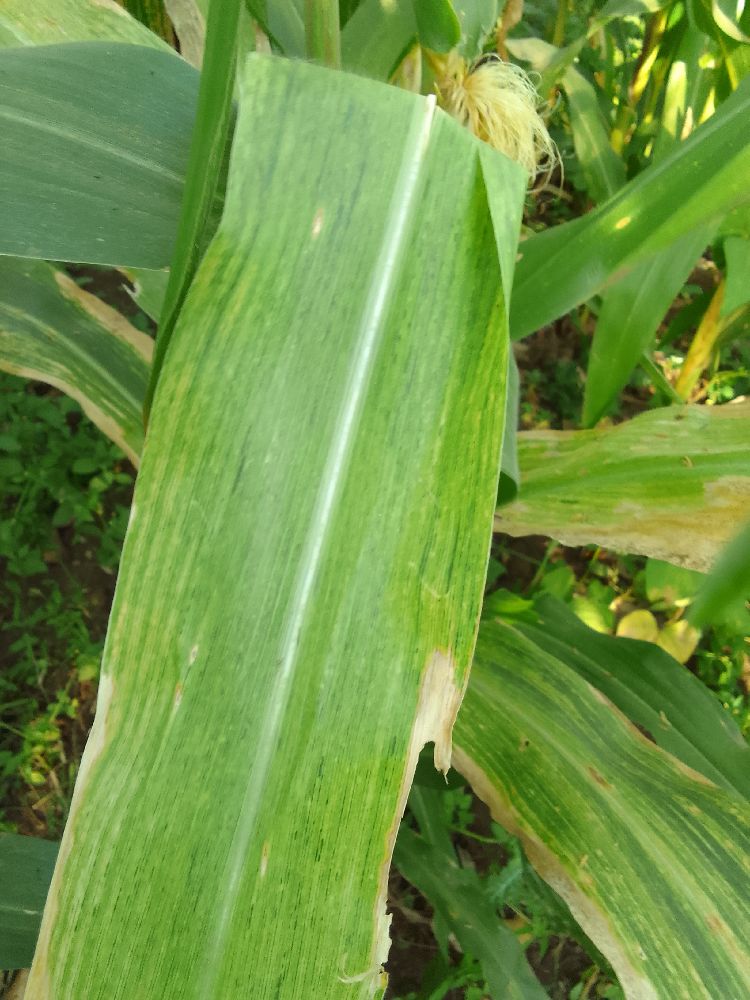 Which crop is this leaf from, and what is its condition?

maize, maize lethal necrosis
